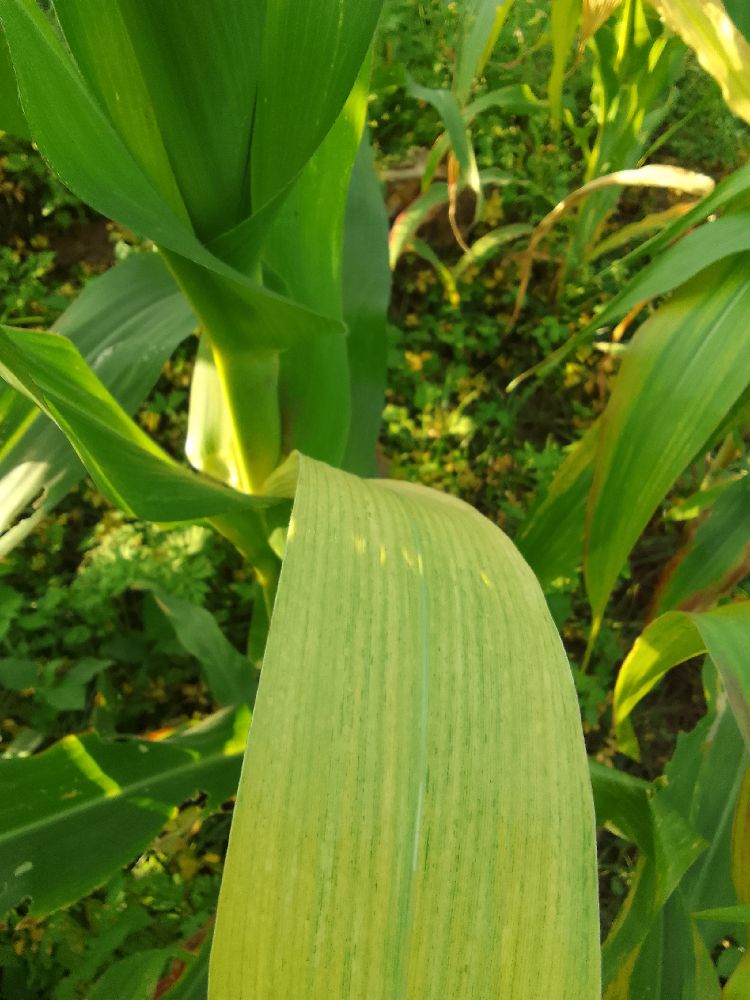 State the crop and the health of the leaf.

maize, maize lethal necrosis
